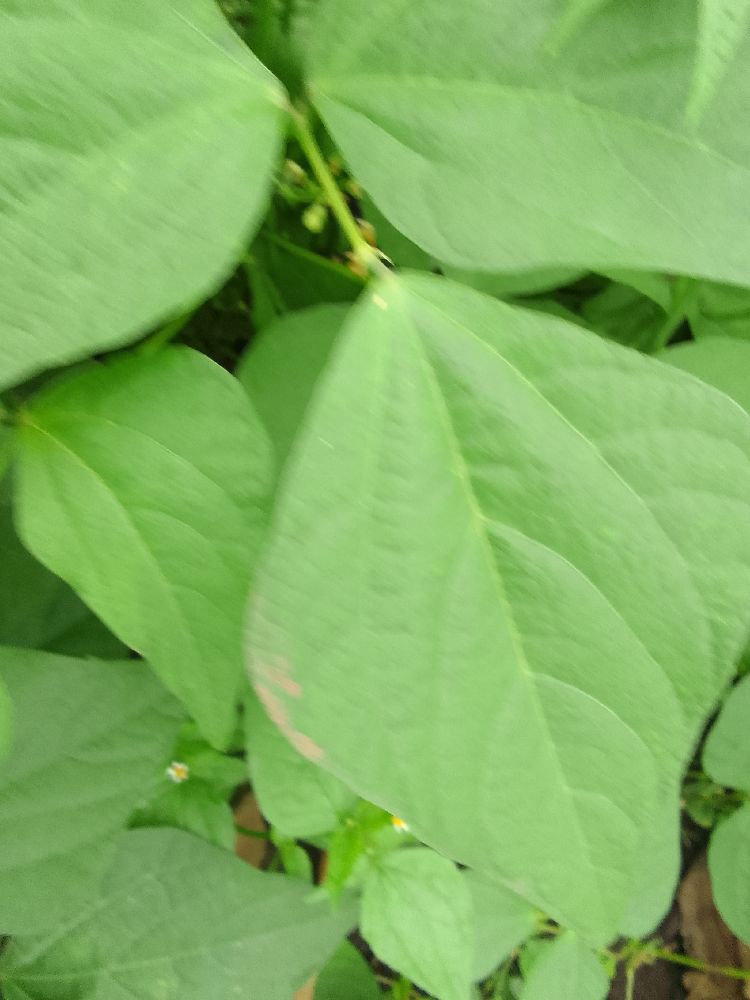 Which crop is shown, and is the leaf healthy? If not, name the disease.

common bean, healthy
